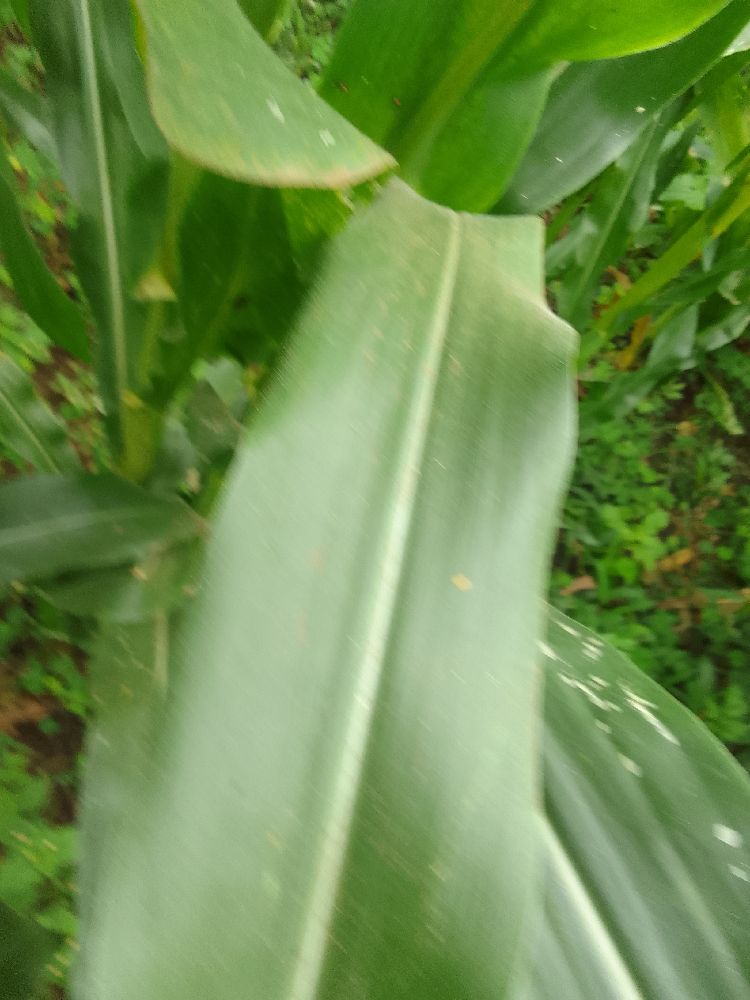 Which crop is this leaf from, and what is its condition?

maize, healthy
